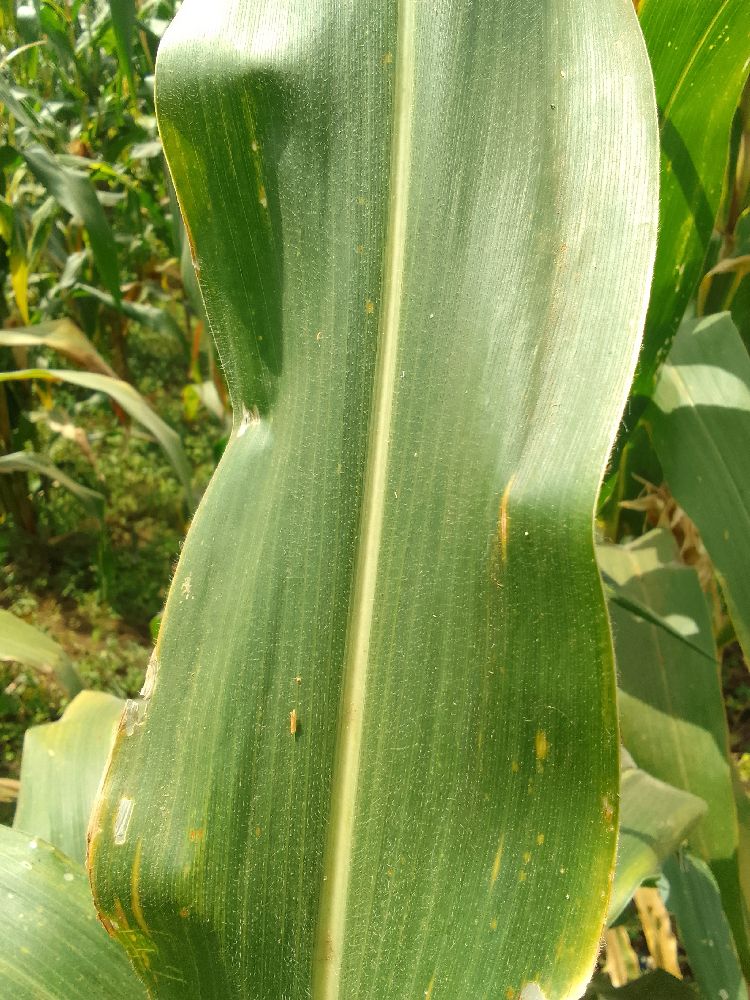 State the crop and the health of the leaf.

maize, maize lethal necrosis
